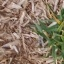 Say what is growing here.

grass
